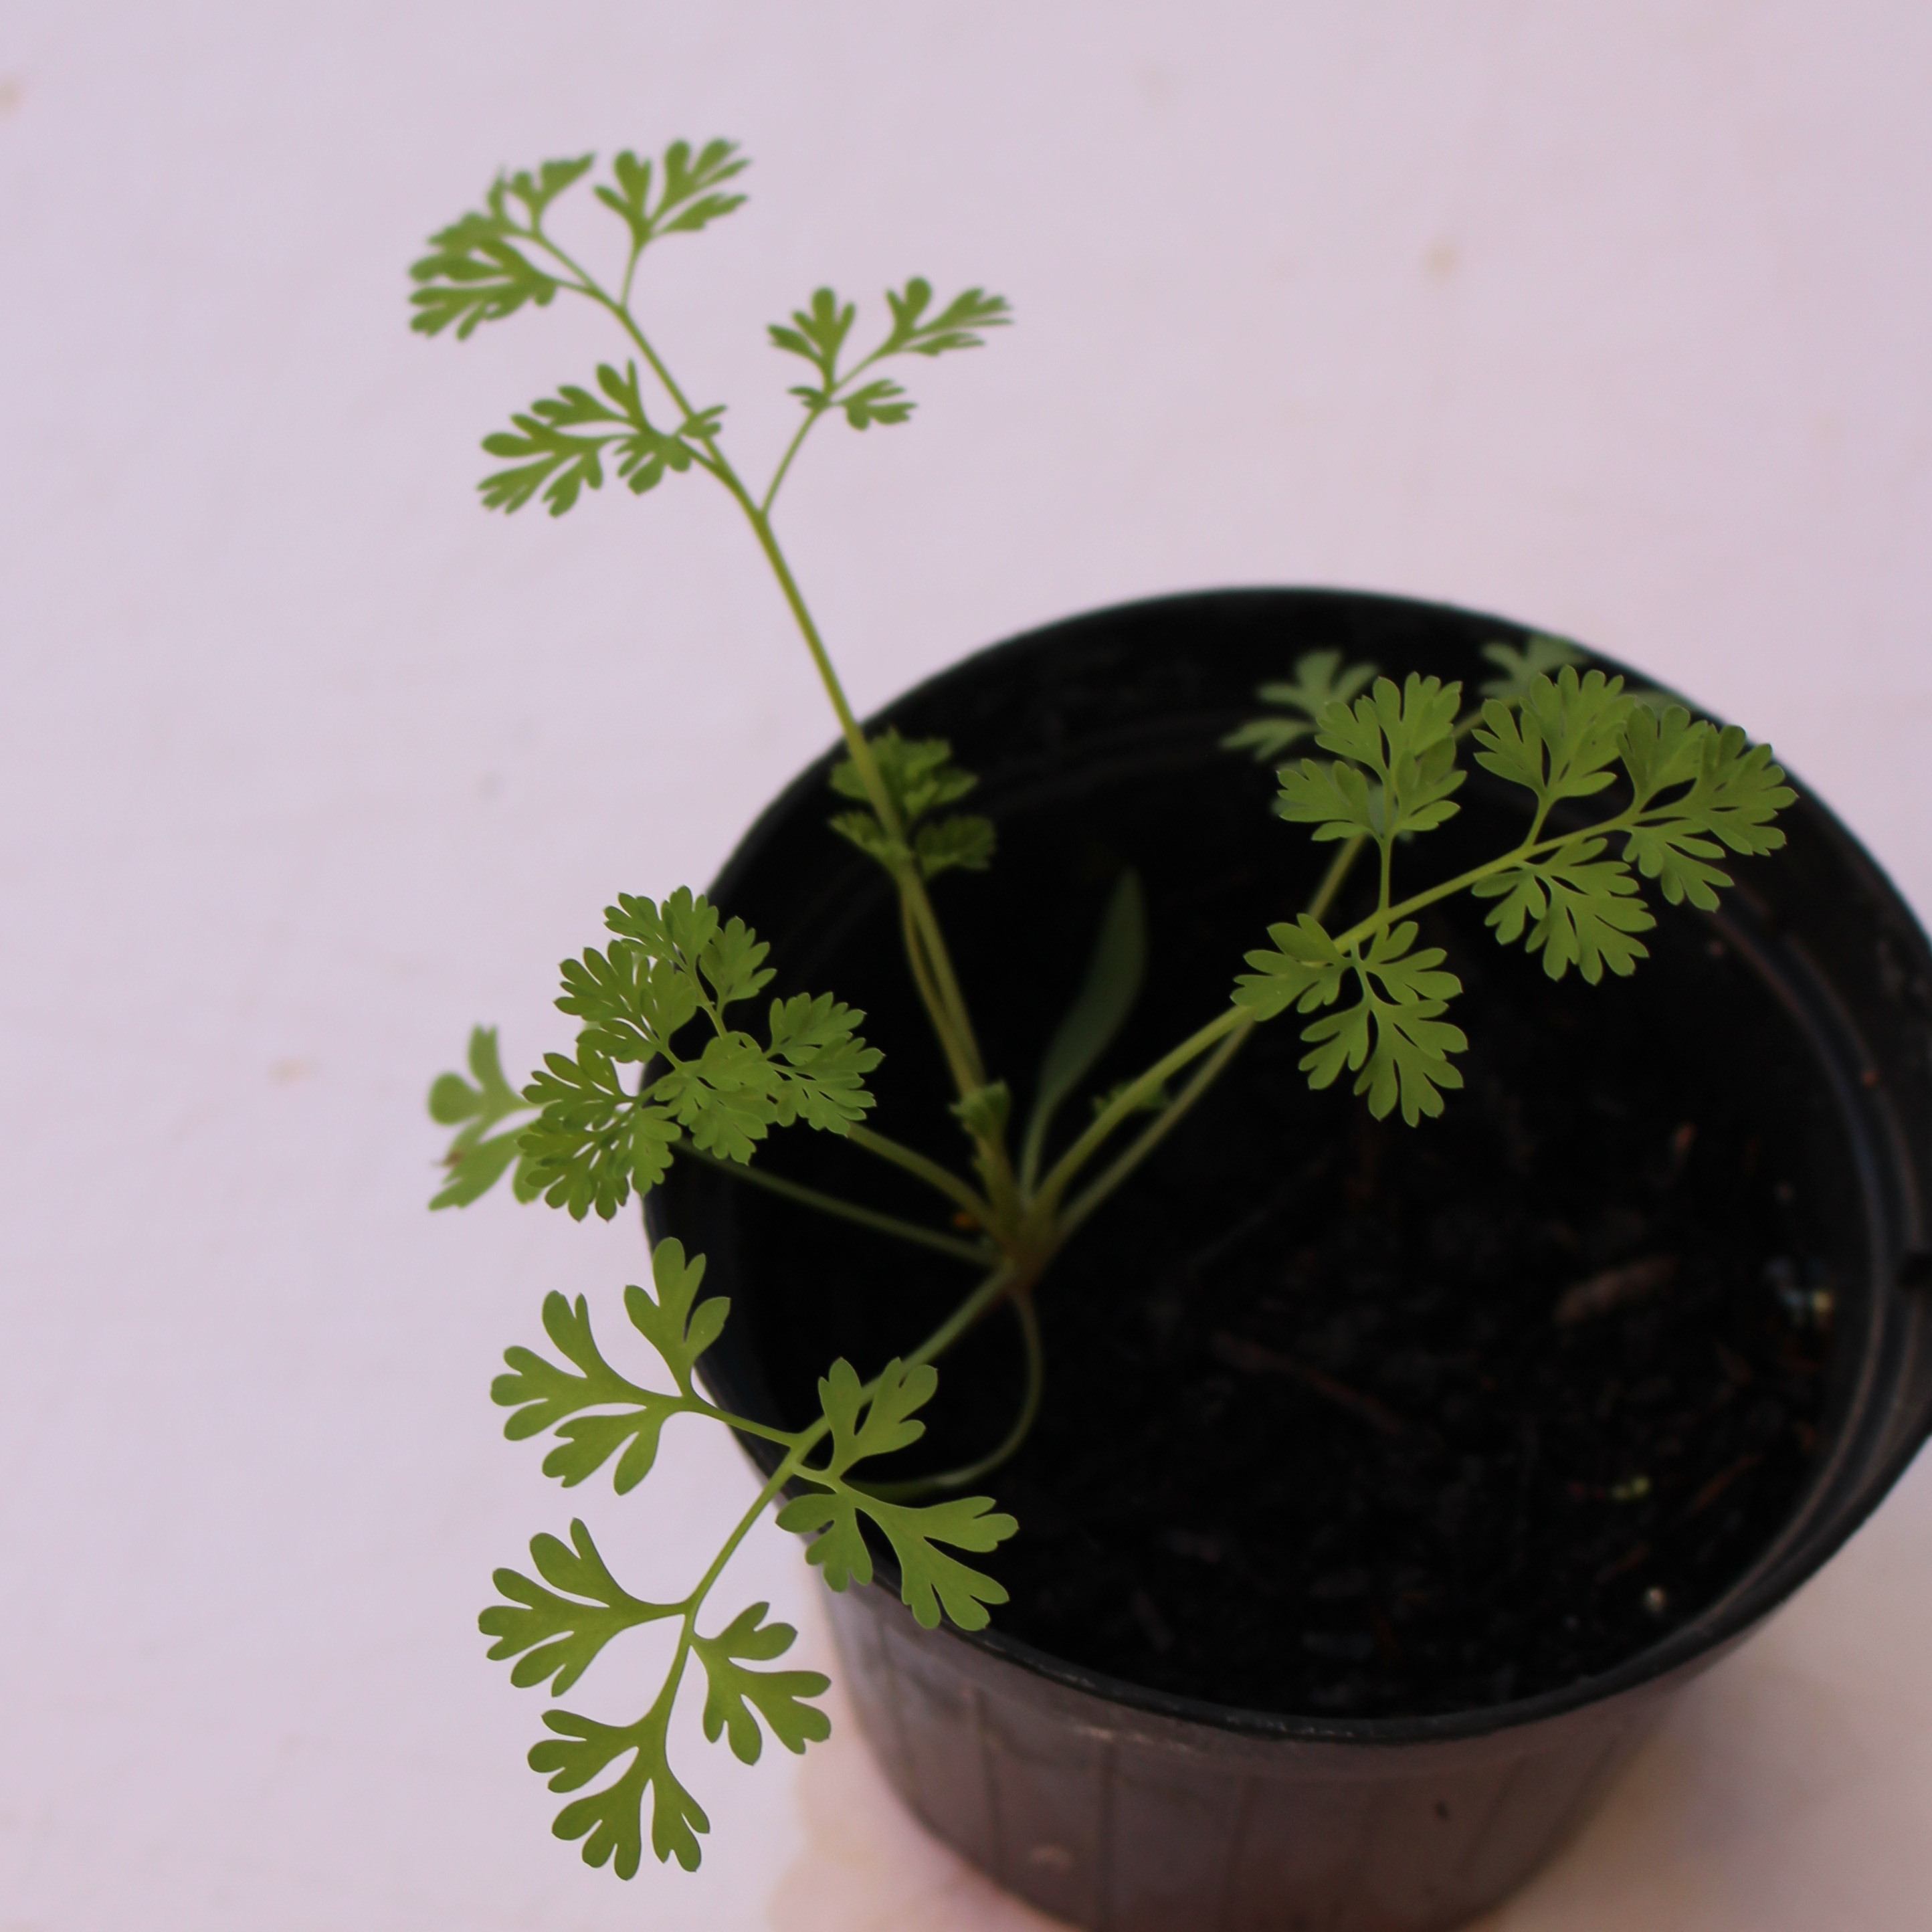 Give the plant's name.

Fumaria officinalis
